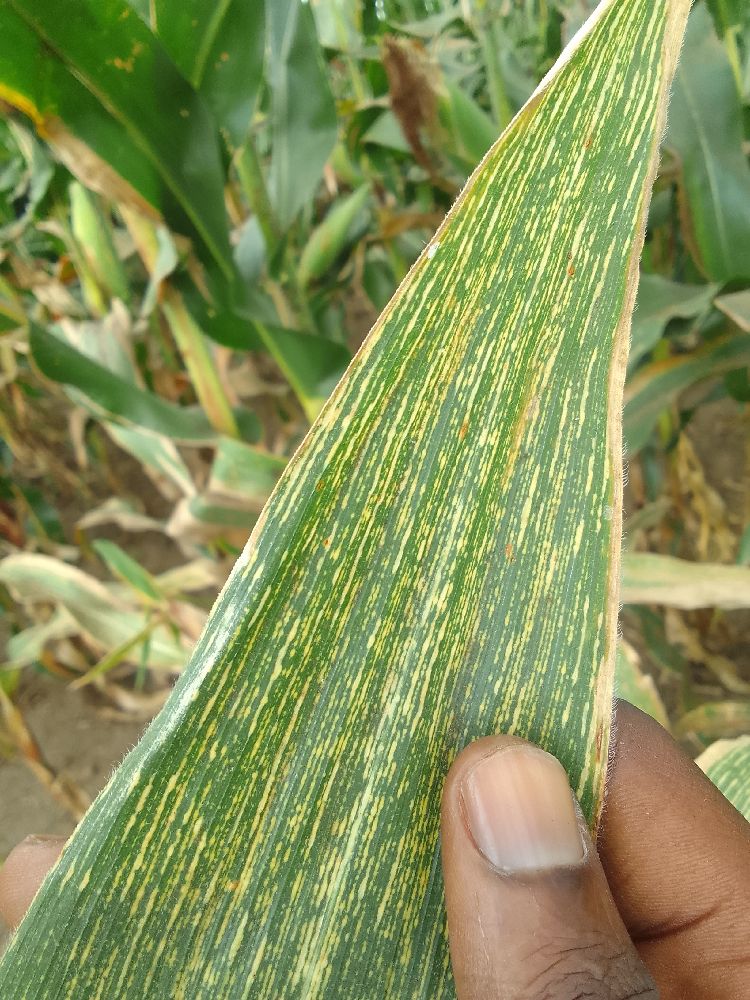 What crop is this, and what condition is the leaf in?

maize, maize streak virus
